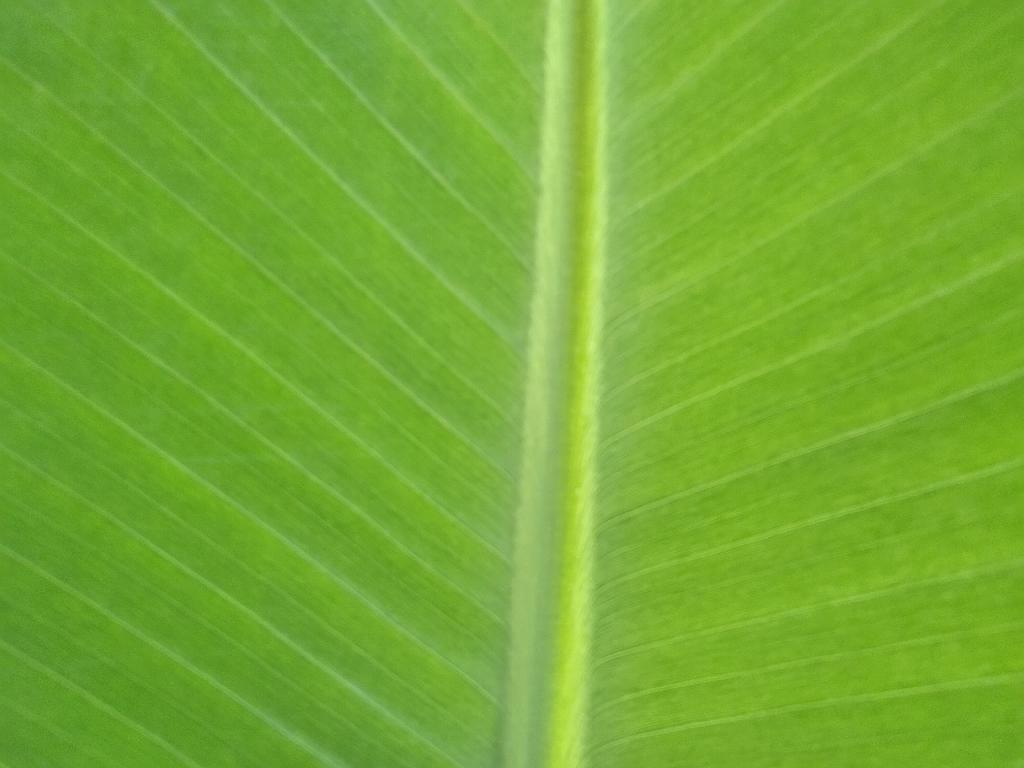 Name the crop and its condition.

banana, healthy
